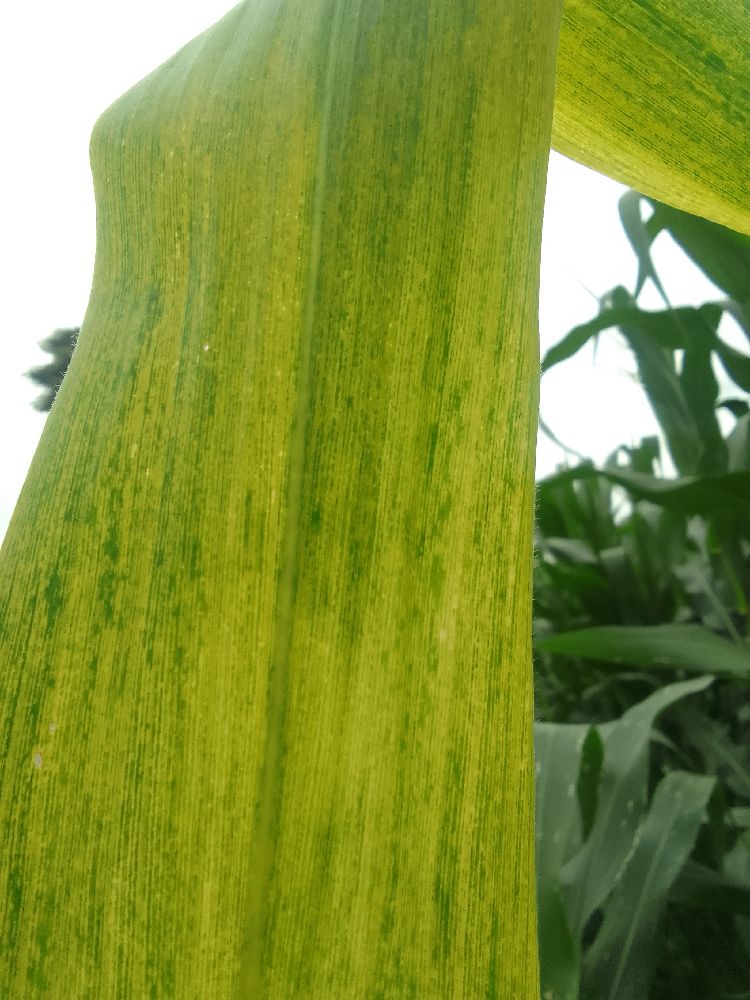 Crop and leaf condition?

maize, maize lethal necrosis
